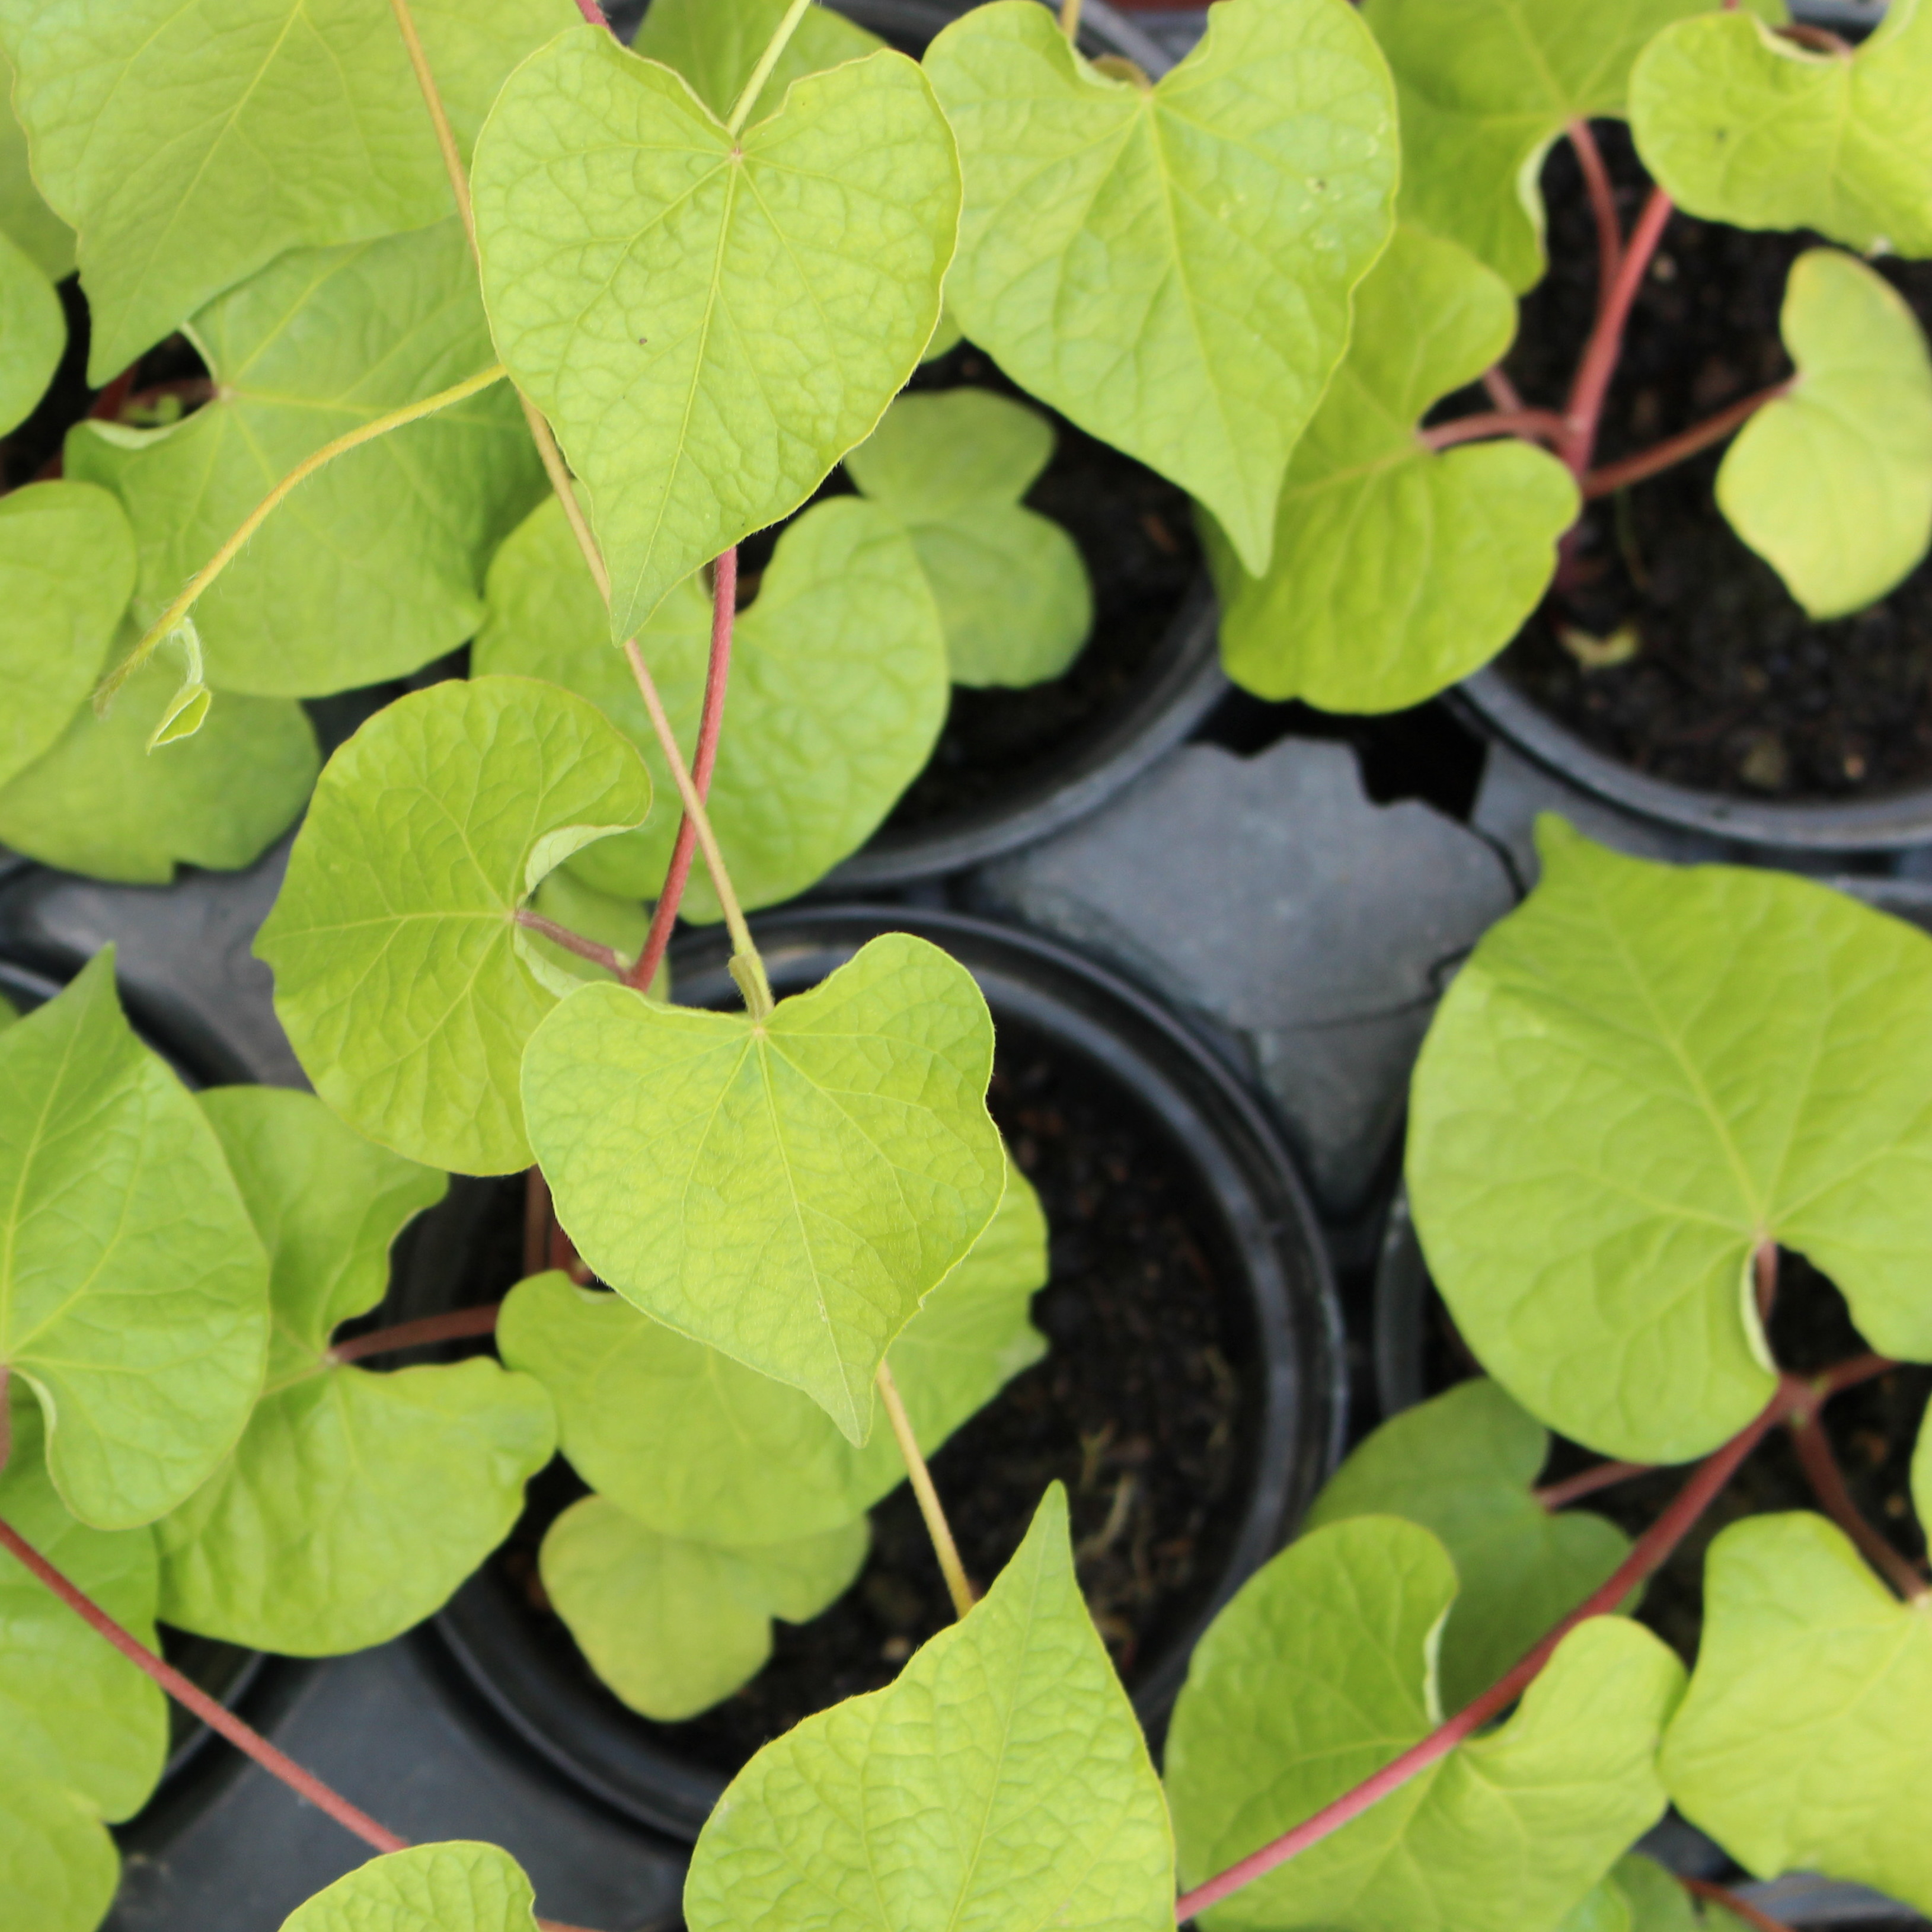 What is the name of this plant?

Convolvulus arvensis
